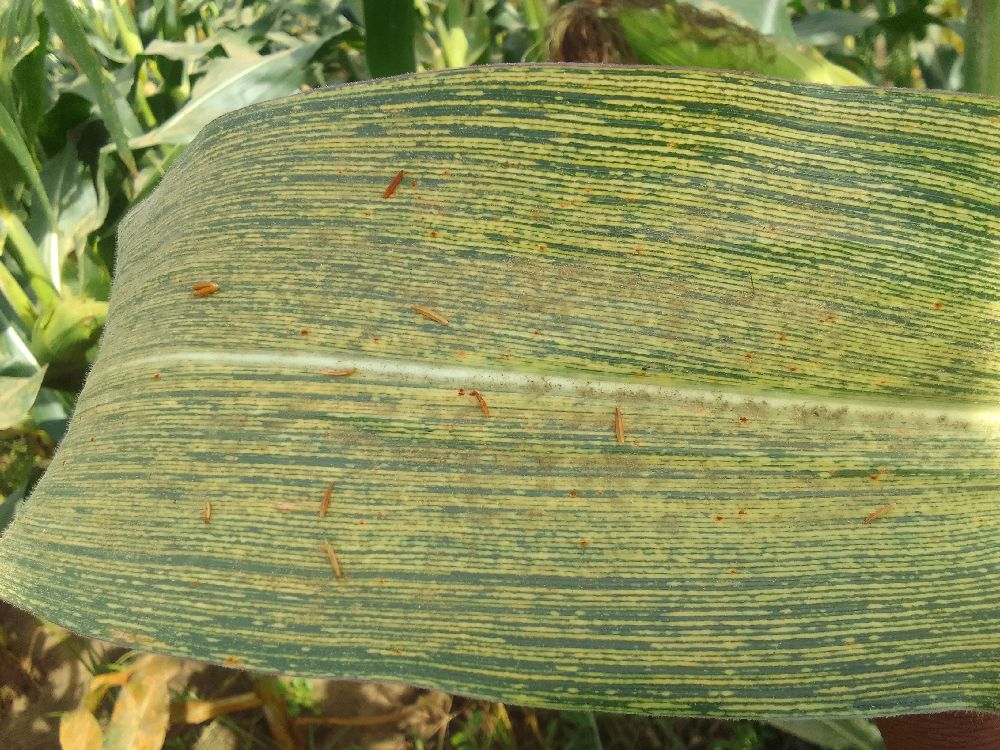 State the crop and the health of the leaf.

maize, maize streak virus
